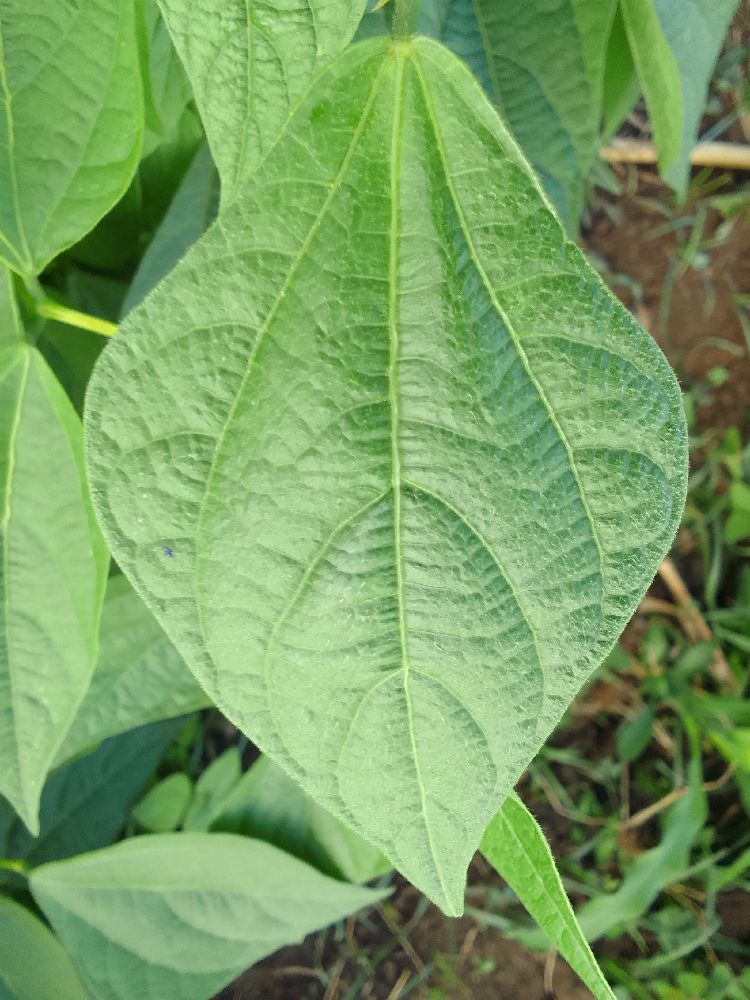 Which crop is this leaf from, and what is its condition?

common bean, healthy
